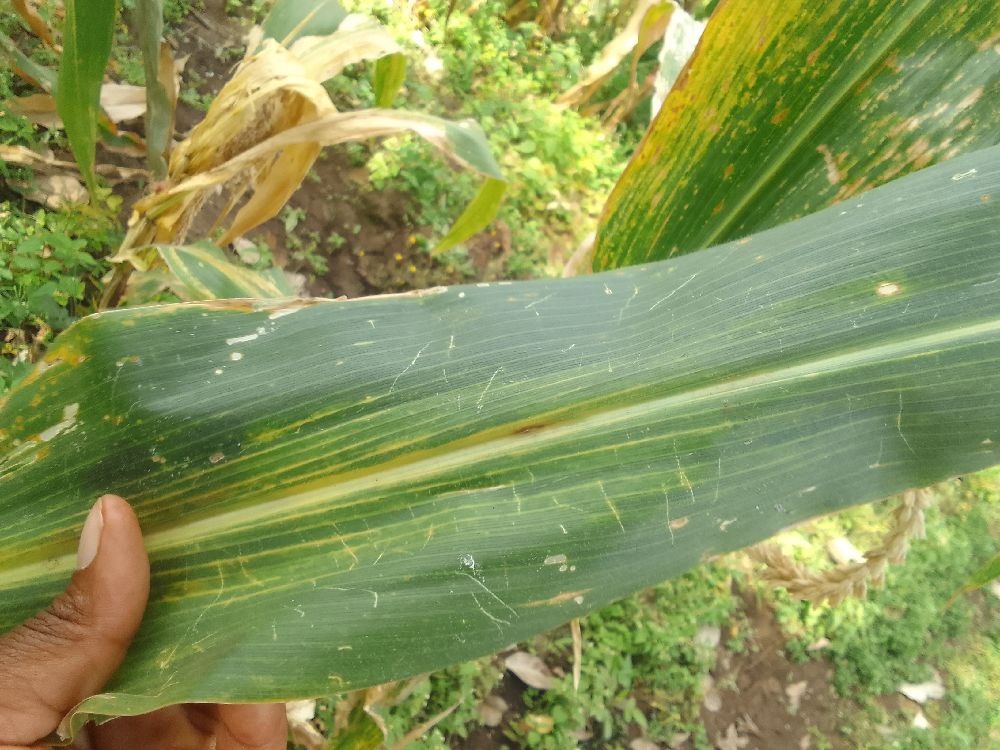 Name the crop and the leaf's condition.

maize, maize lethal necrosis
